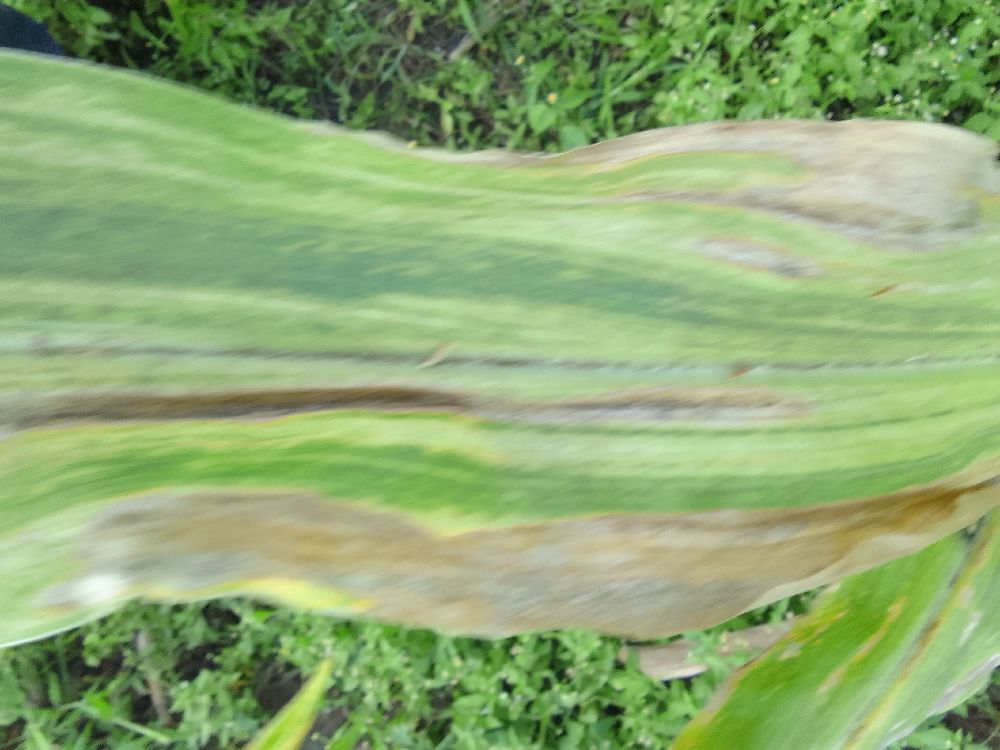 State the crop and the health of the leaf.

maize, maize lethal necrosis
